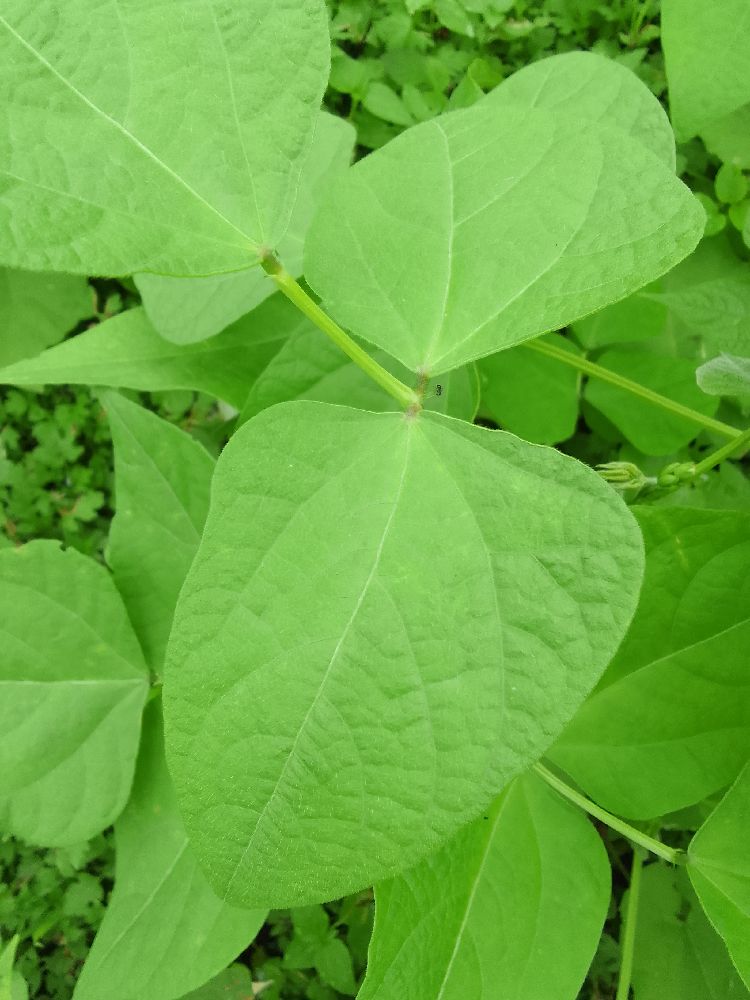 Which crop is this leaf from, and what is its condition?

common bean, healthy
